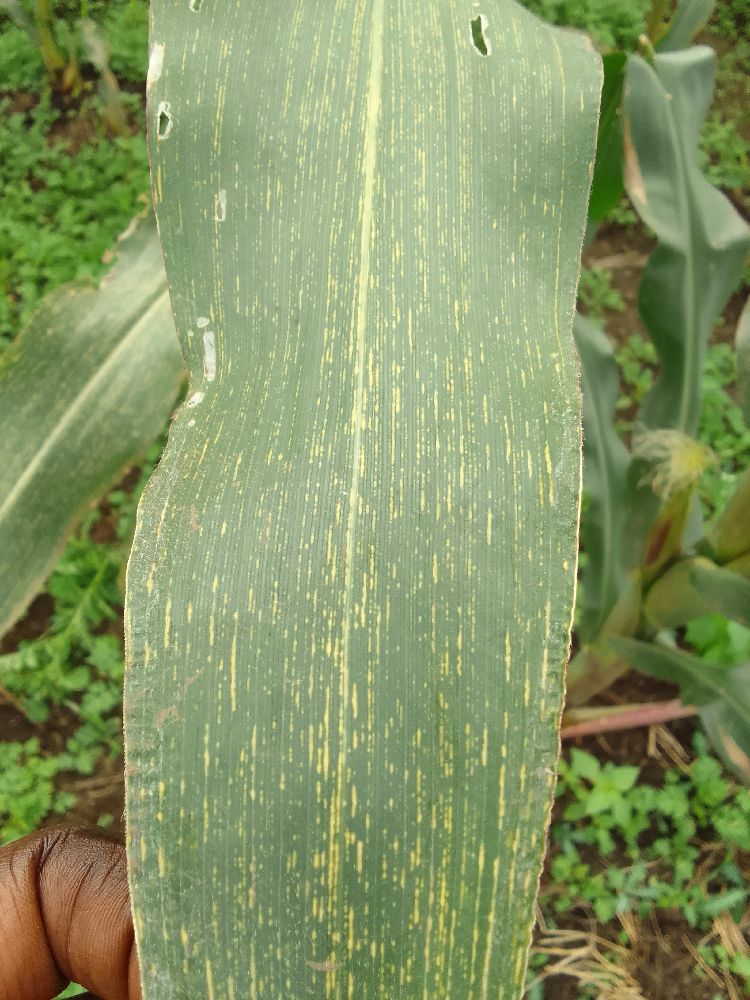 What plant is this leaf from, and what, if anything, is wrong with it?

maize, maize streak virus
